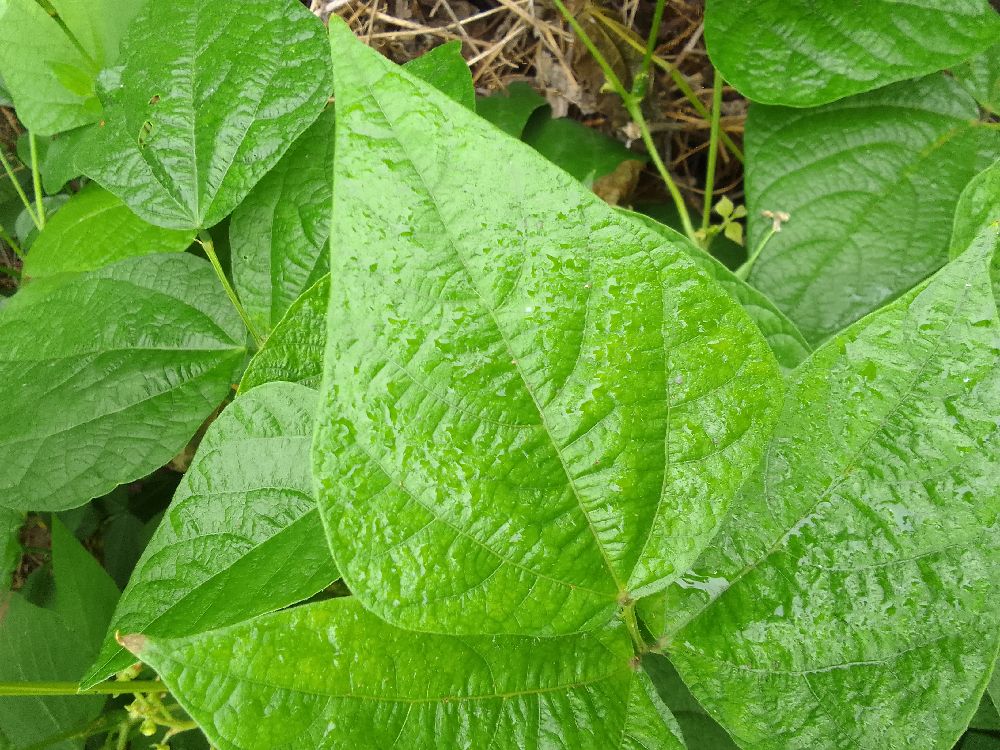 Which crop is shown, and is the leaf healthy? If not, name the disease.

common bean, healthy
